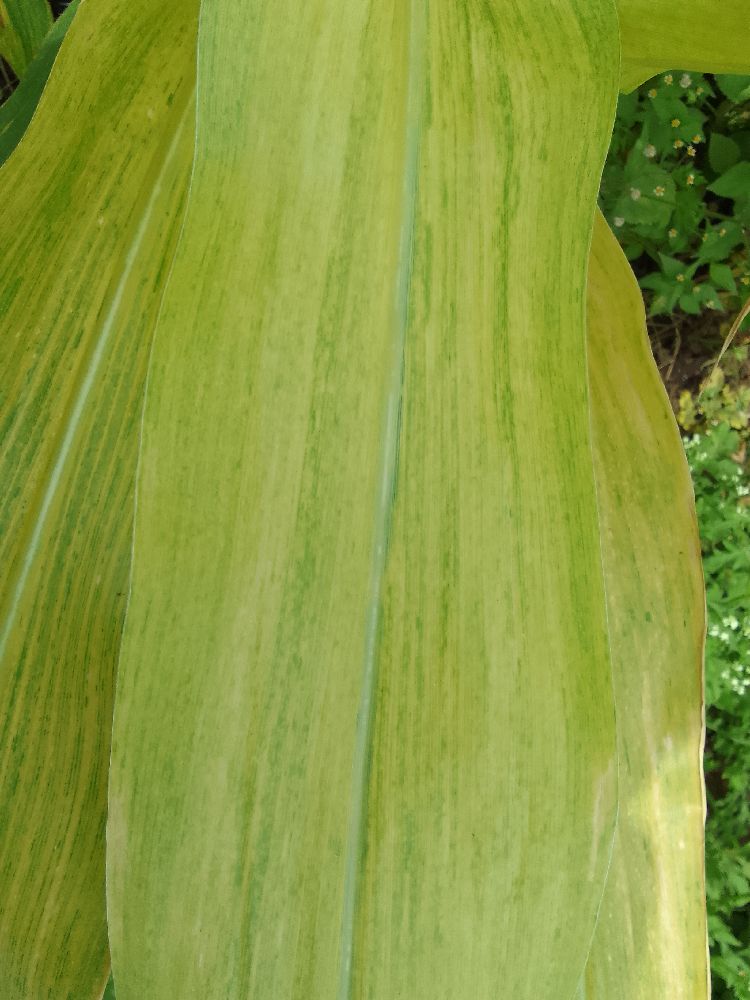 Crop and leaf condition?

maize, maize lethal necrosis
